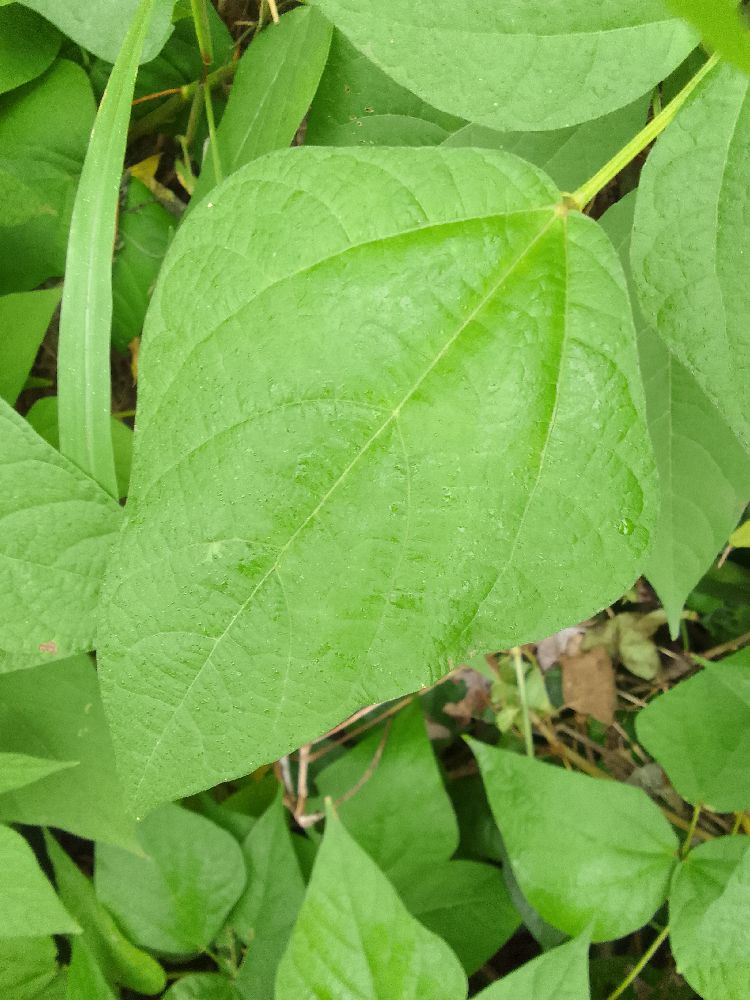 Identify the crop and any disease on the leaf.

common bean, healthy
